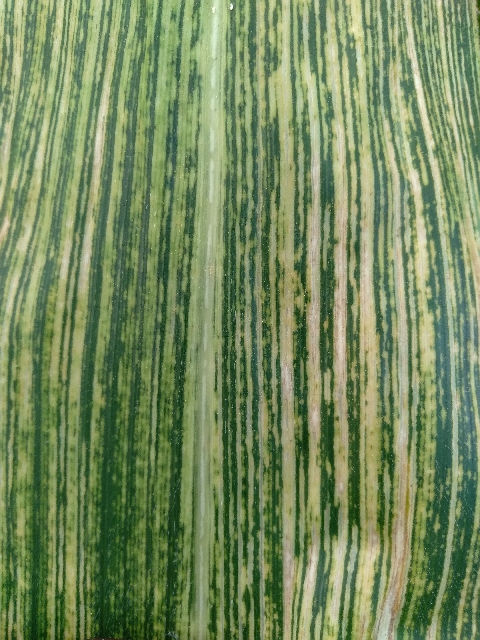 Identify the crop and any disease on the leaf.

maize, maize streak virus
